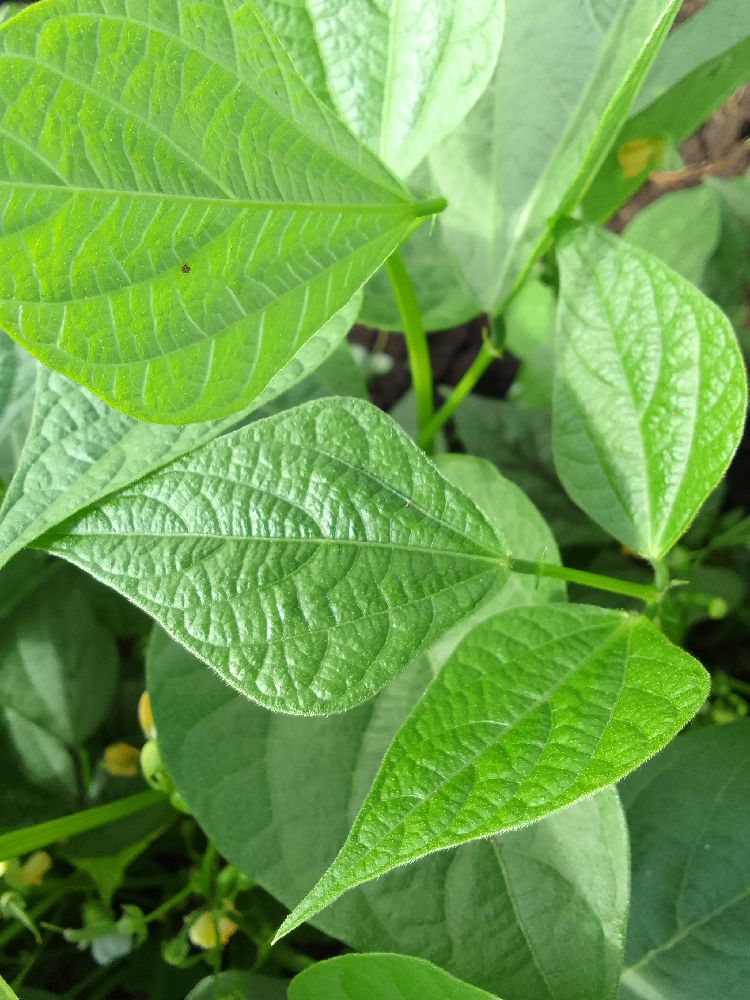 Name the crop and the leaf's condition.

common bean, healthy
